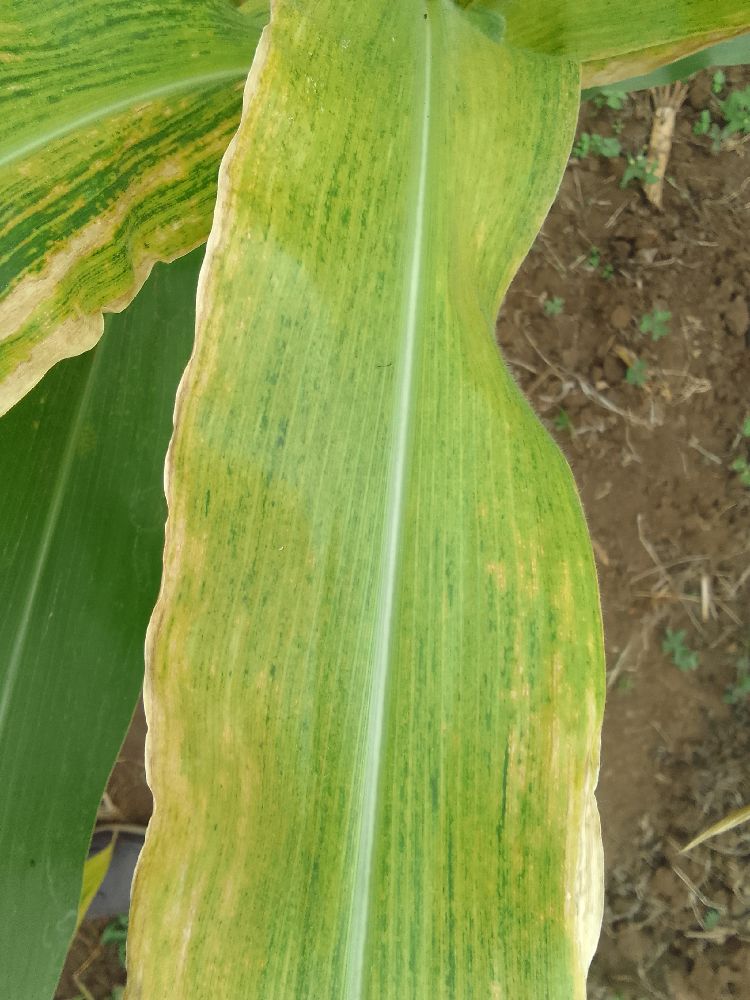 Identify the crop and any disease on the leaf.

maize, maize lethal necrosis
